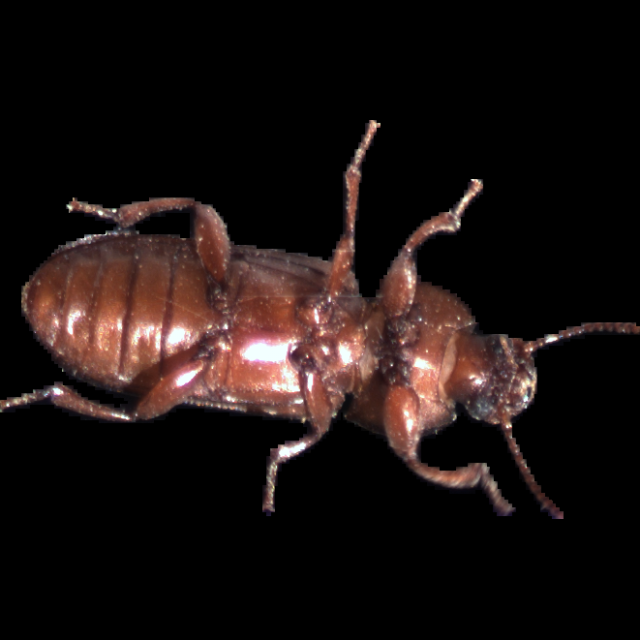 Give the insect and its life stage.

mealworm beetle
